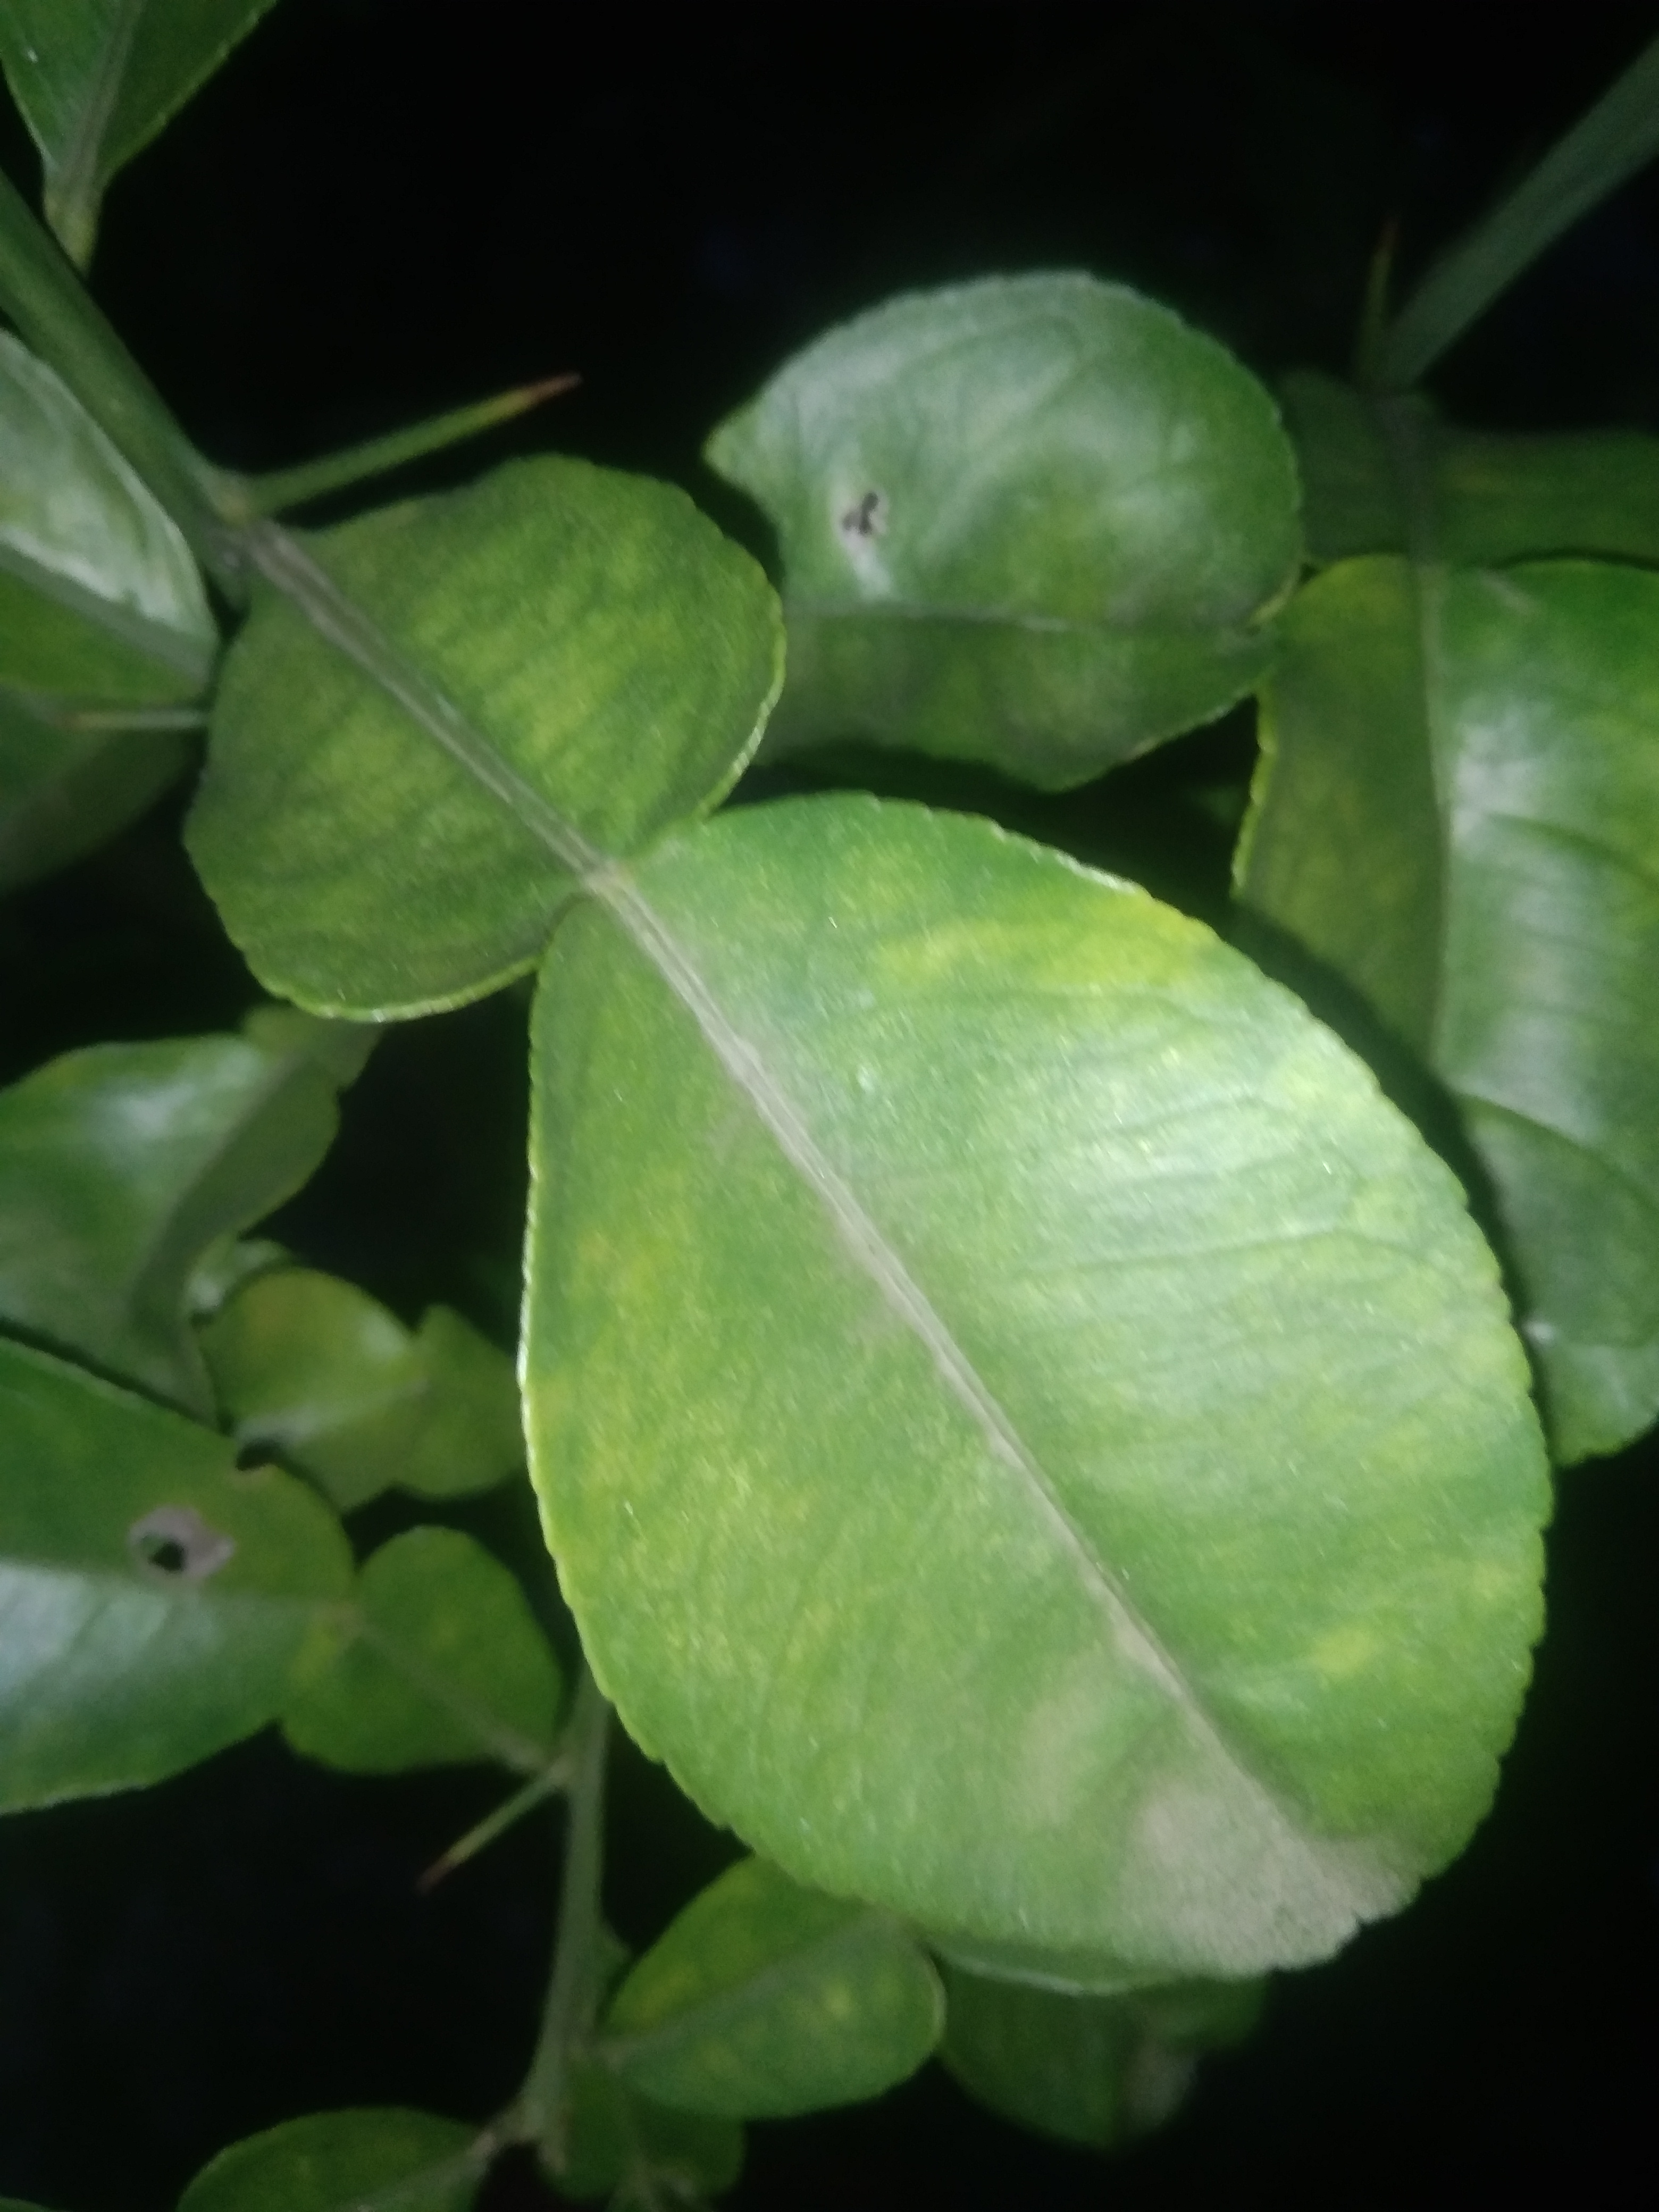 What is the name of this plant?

lemon
